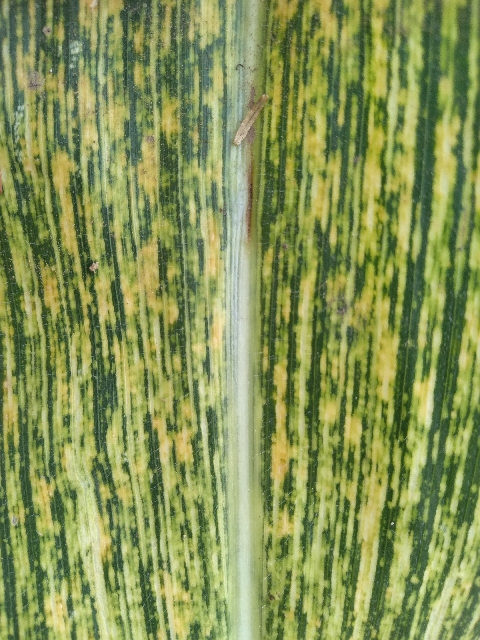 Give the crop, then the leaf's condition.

maize, maize streak virus
